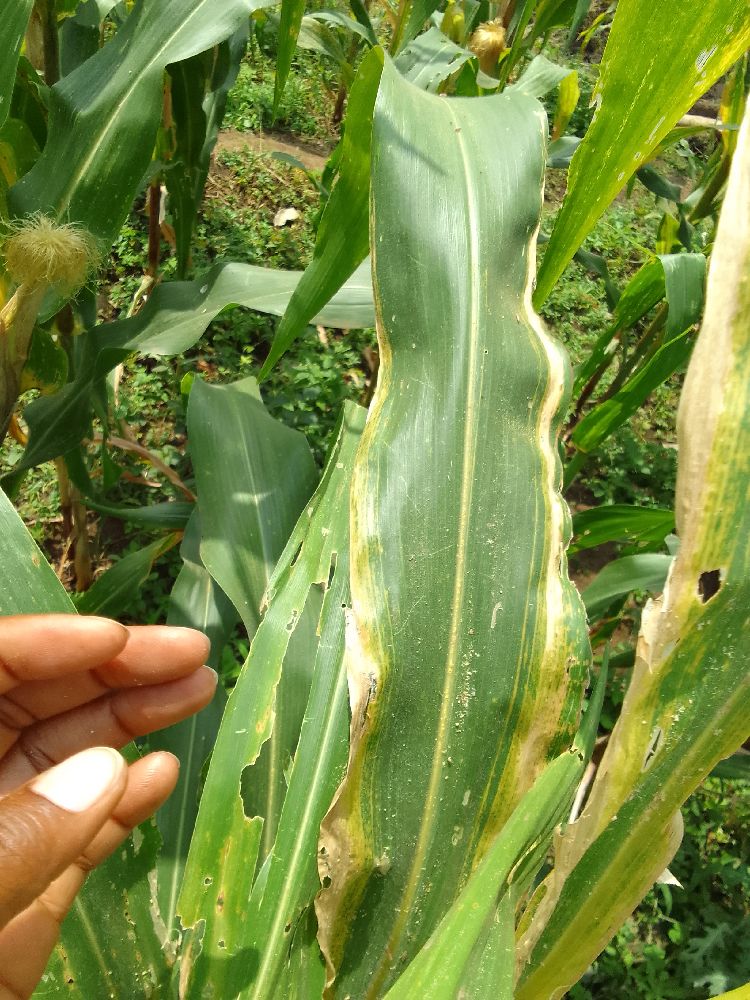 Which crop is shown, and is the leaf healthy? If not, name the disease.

maize, maize lethal necrosis
